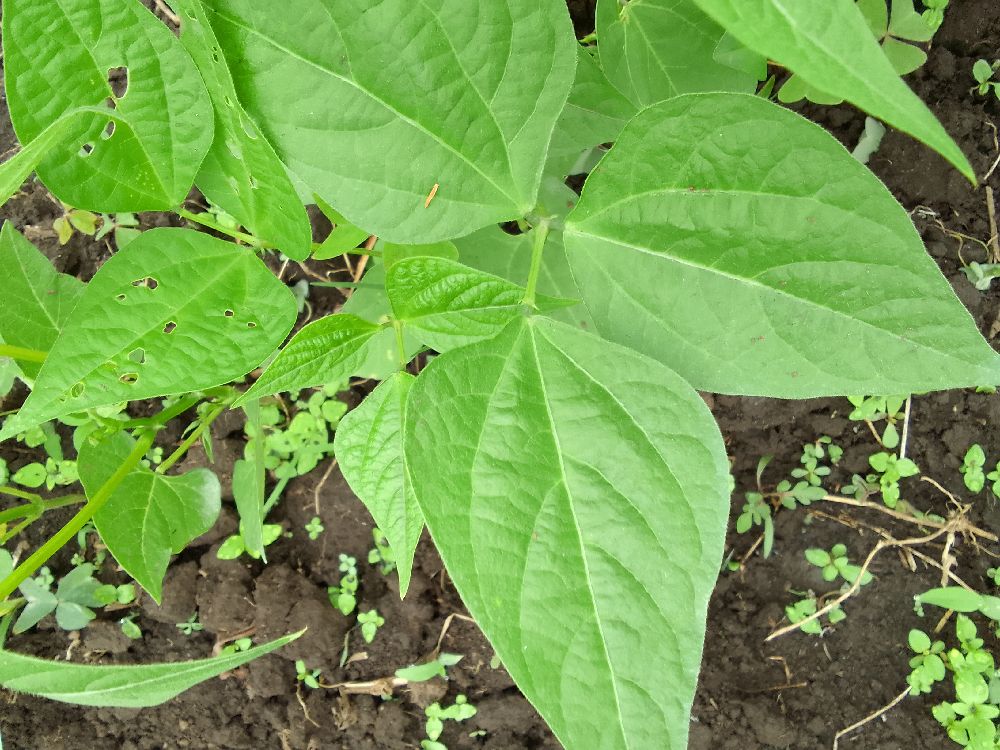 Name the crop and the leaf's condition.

common bean, healthy
